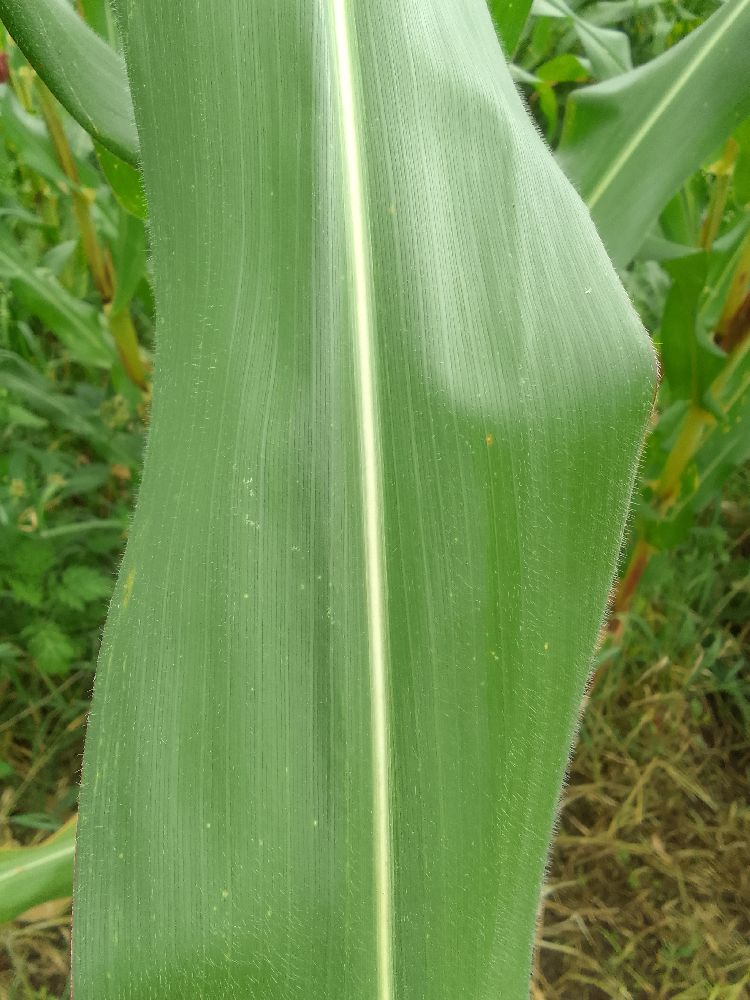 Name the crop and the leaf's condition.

maize, healthy
